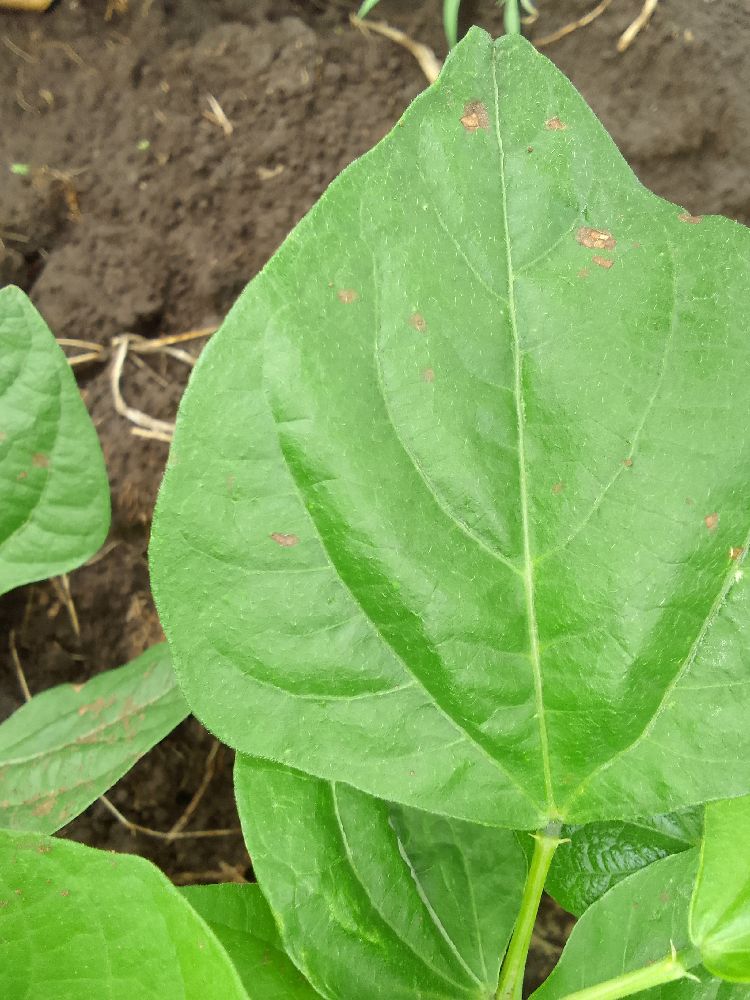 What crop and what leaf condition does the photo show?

common bean, healthy
